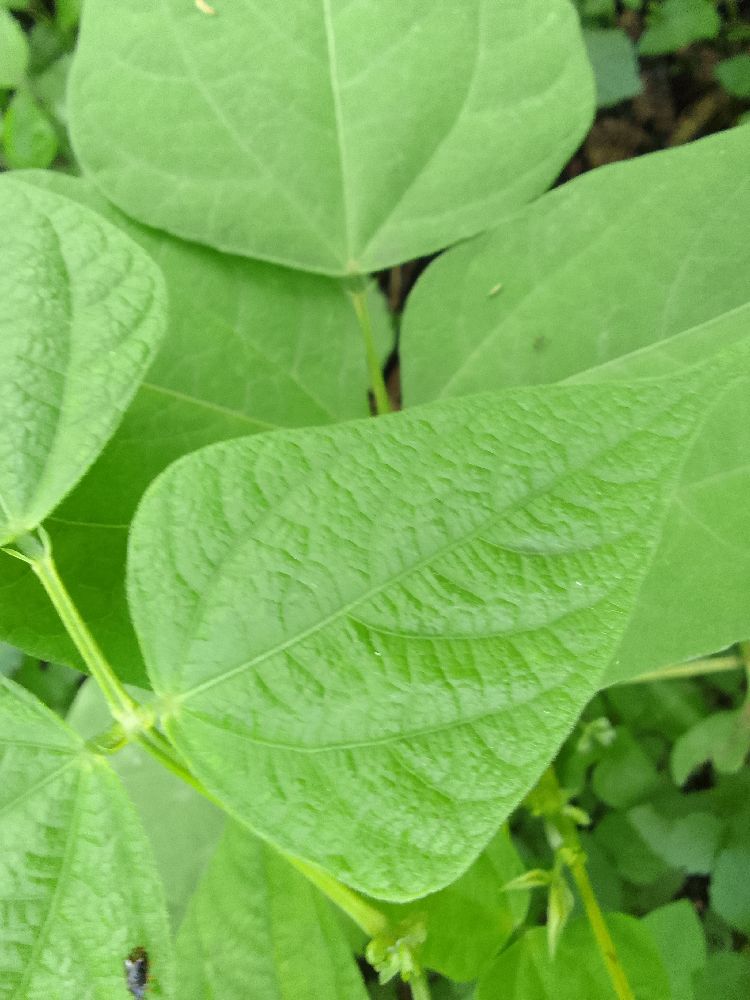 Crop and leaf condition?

common bean, healthy
